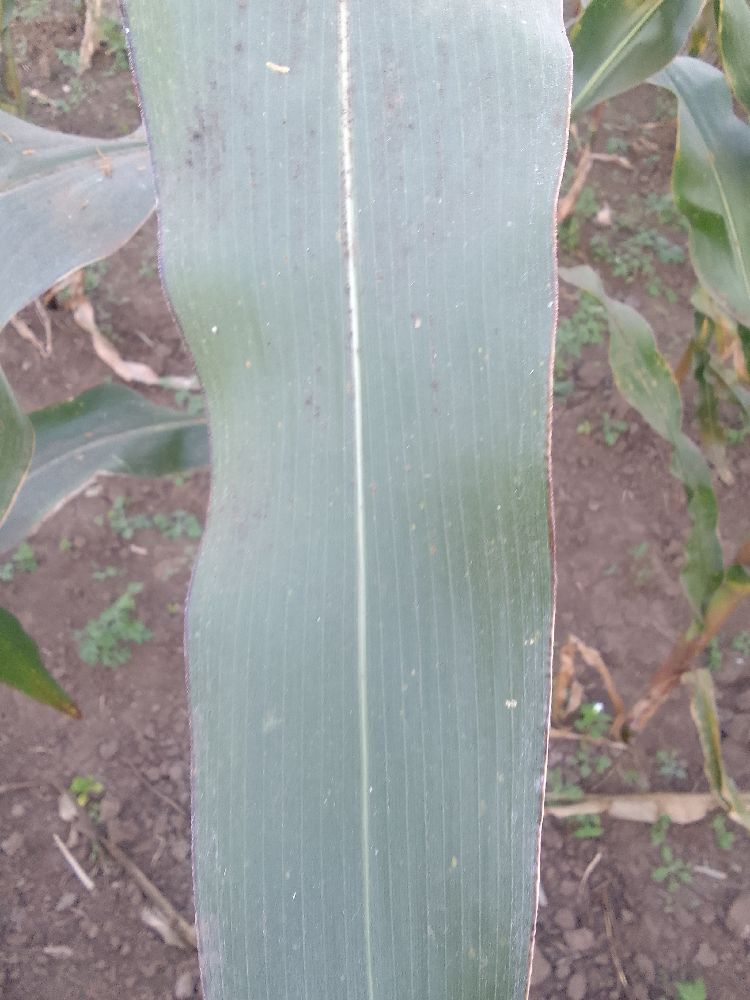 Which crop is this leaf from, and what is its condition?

maize, healthy
